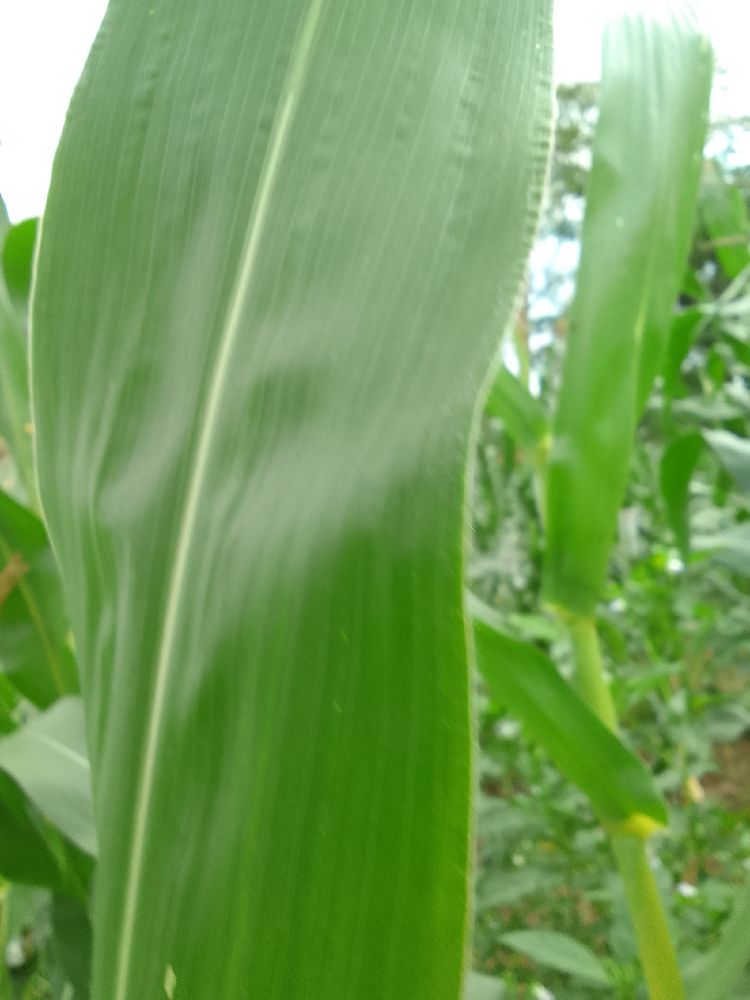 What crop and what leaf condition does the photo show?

maize, healthy
